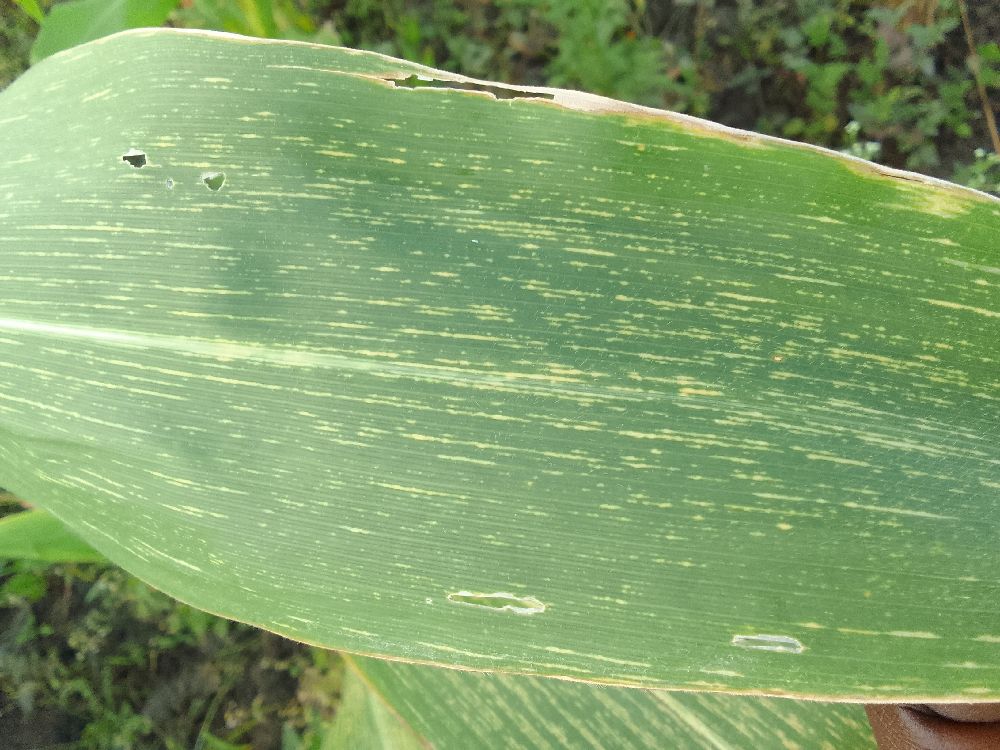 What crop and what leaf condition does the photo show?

maize, maize streak virus
